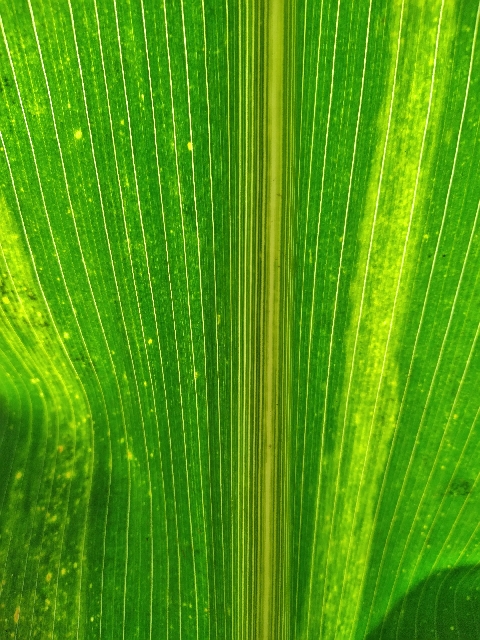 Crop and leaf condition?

maize, maize lethal necrosis
